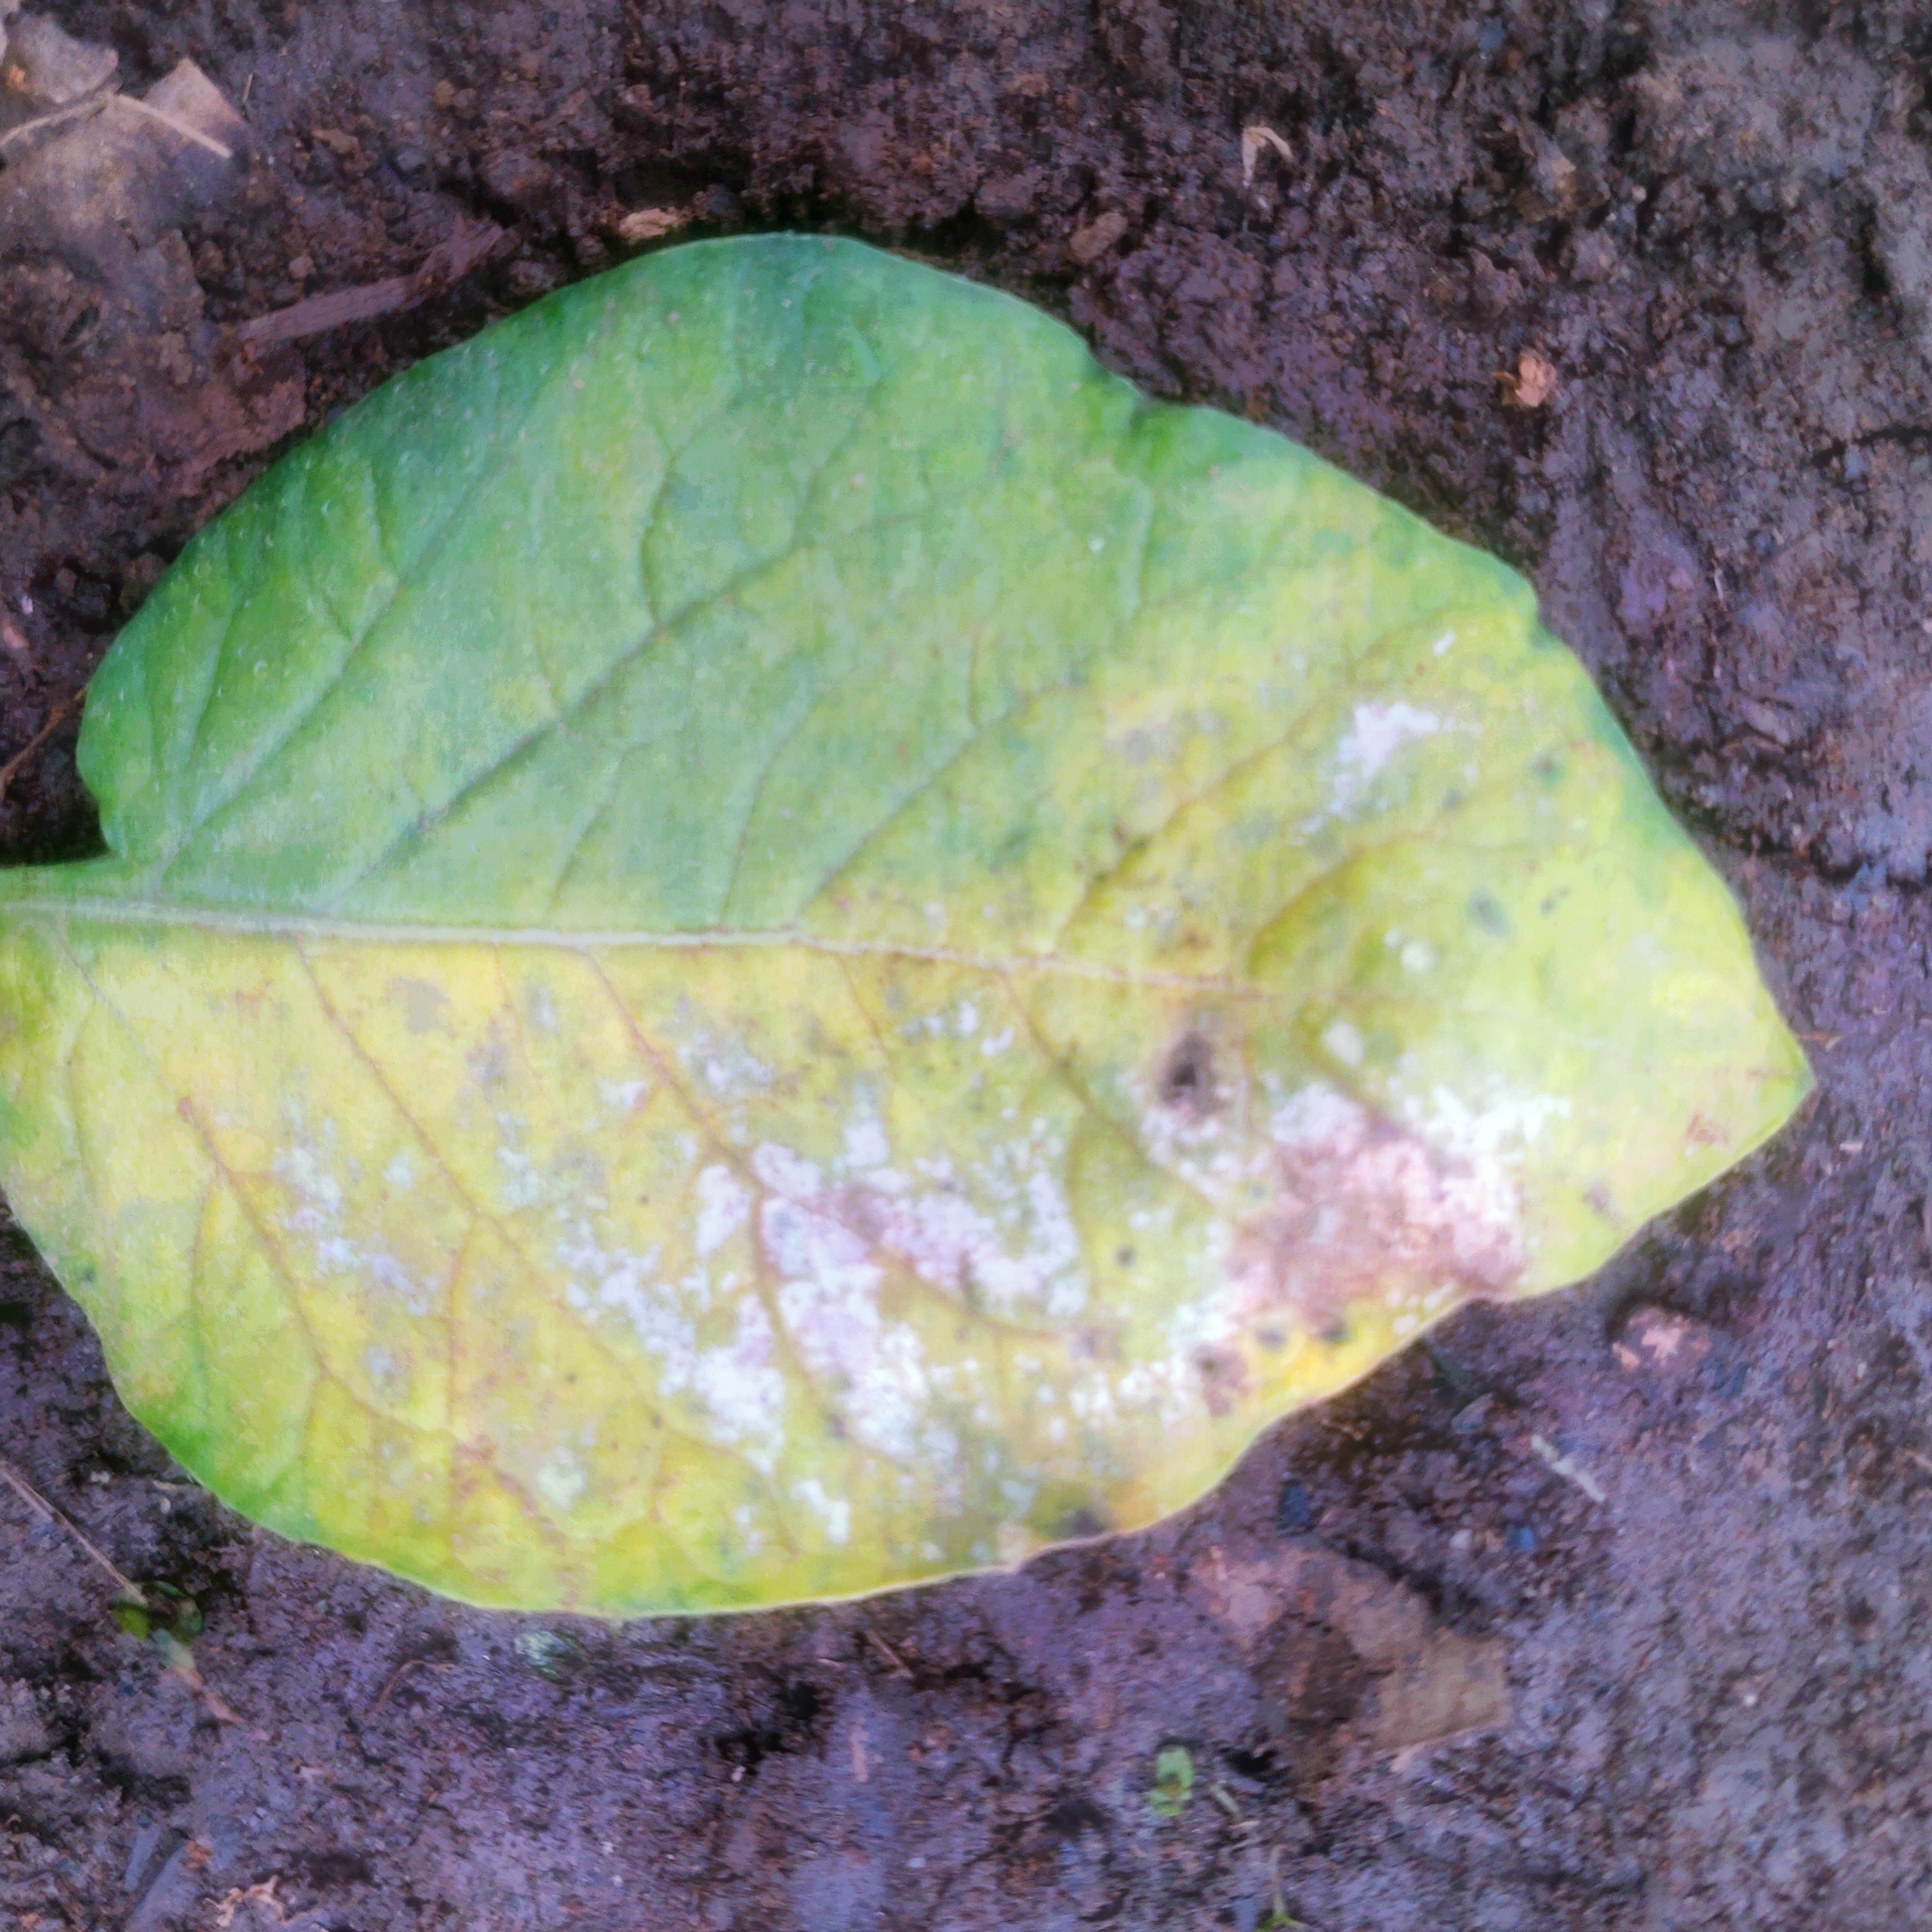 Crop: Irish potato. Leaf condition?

late blight
